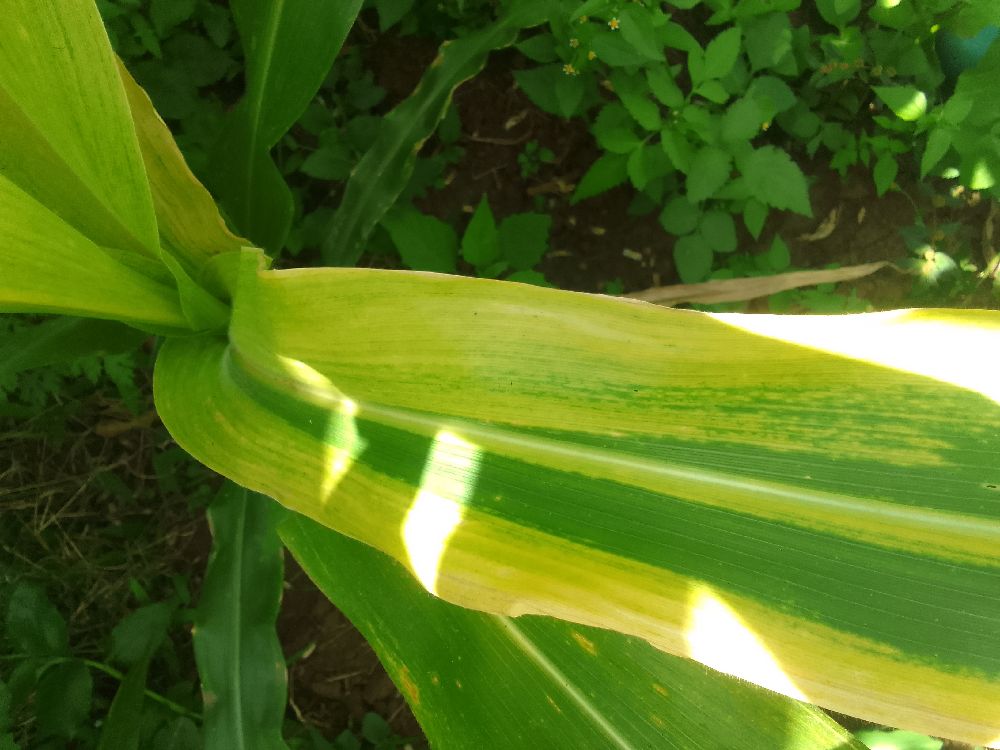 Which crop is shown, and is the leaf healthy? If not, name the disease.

maize, maize lethal necrosis
